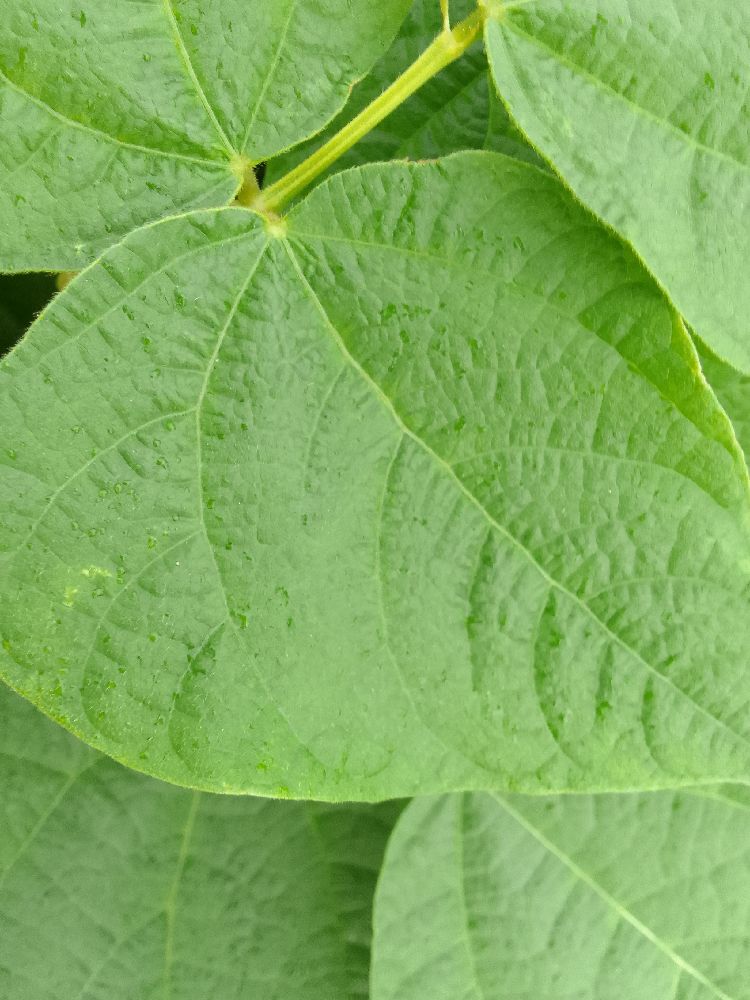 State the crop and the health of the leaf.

common bean, healthy
